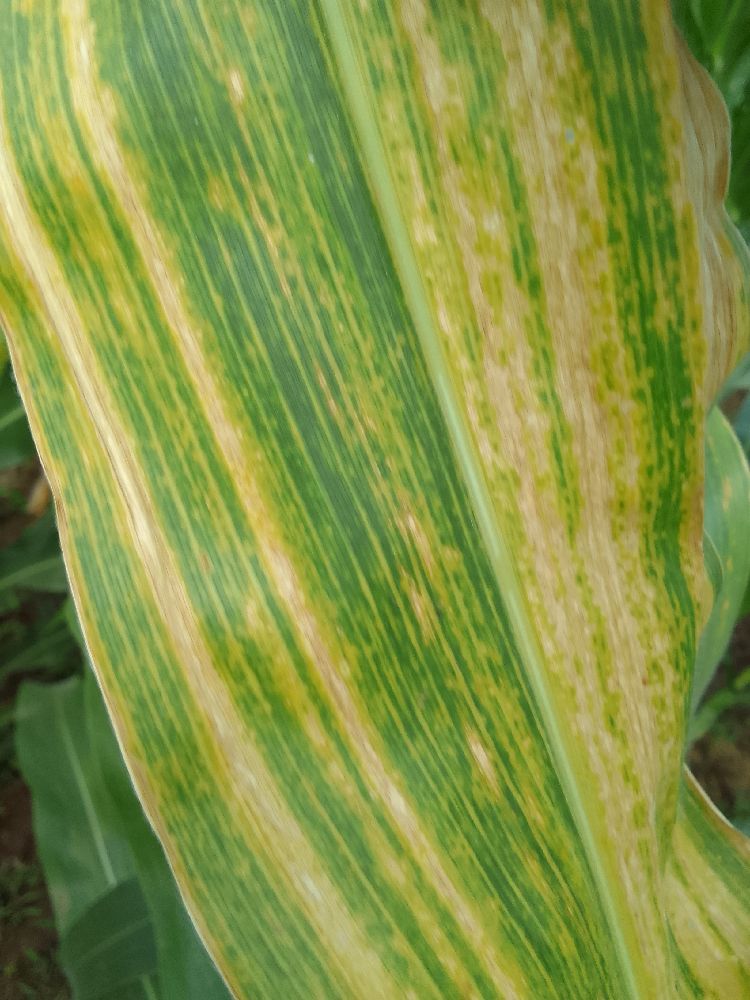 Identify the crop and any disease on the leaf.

maize, maize lethal necrosis
